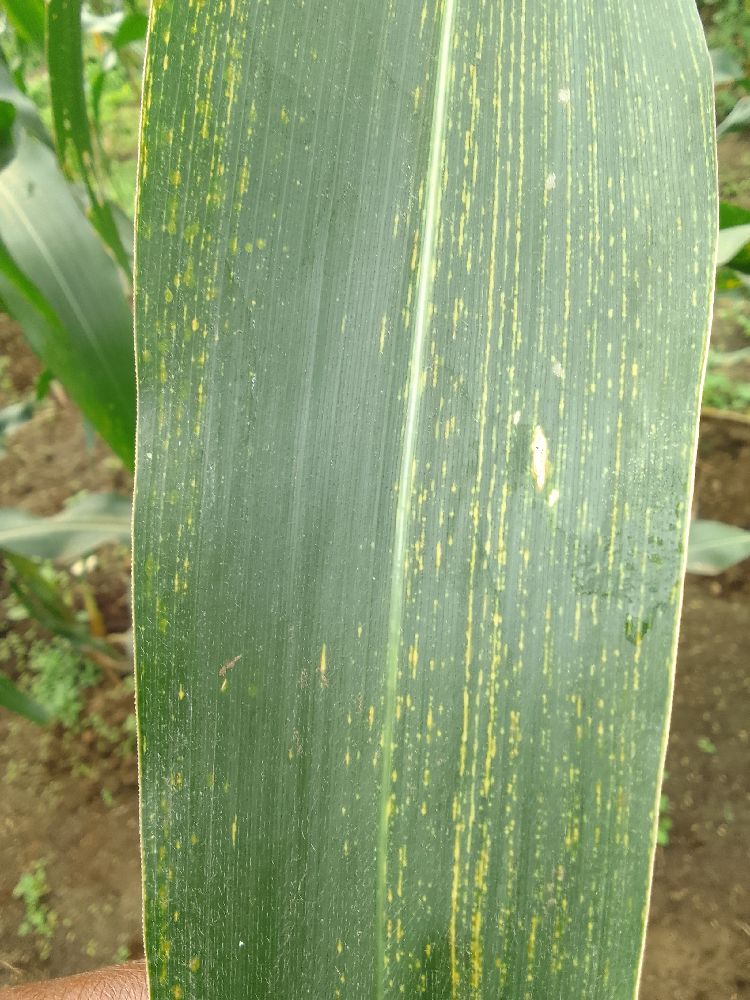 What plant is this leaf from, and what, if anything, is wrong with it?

maize, maize streak virus
